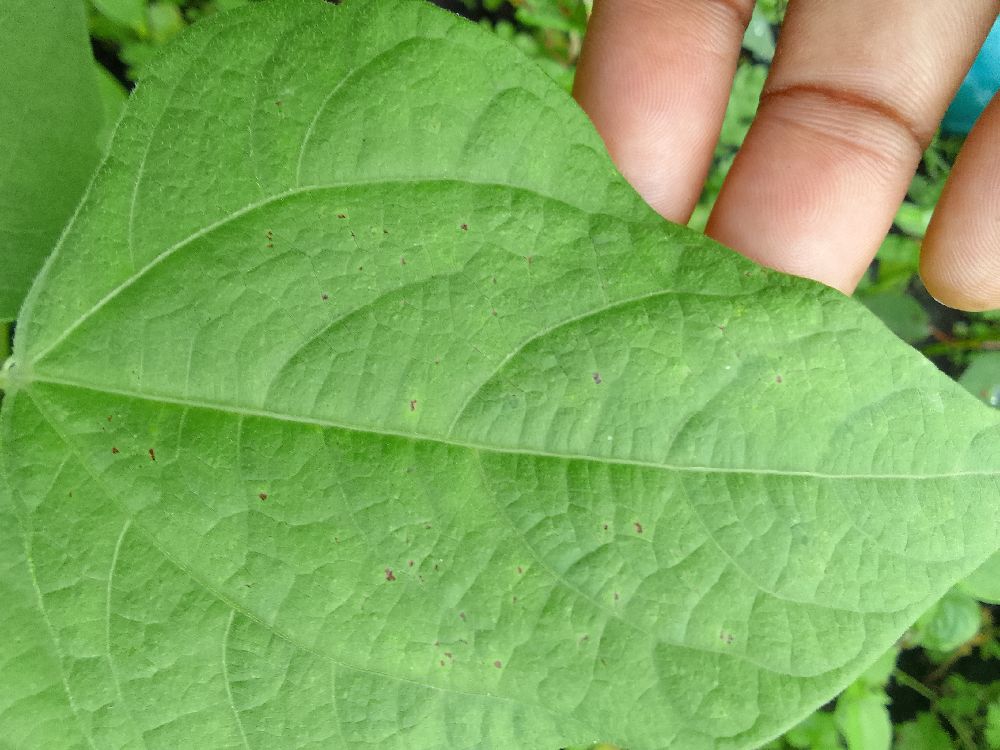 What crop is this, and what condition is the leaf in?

common bean, healthy
